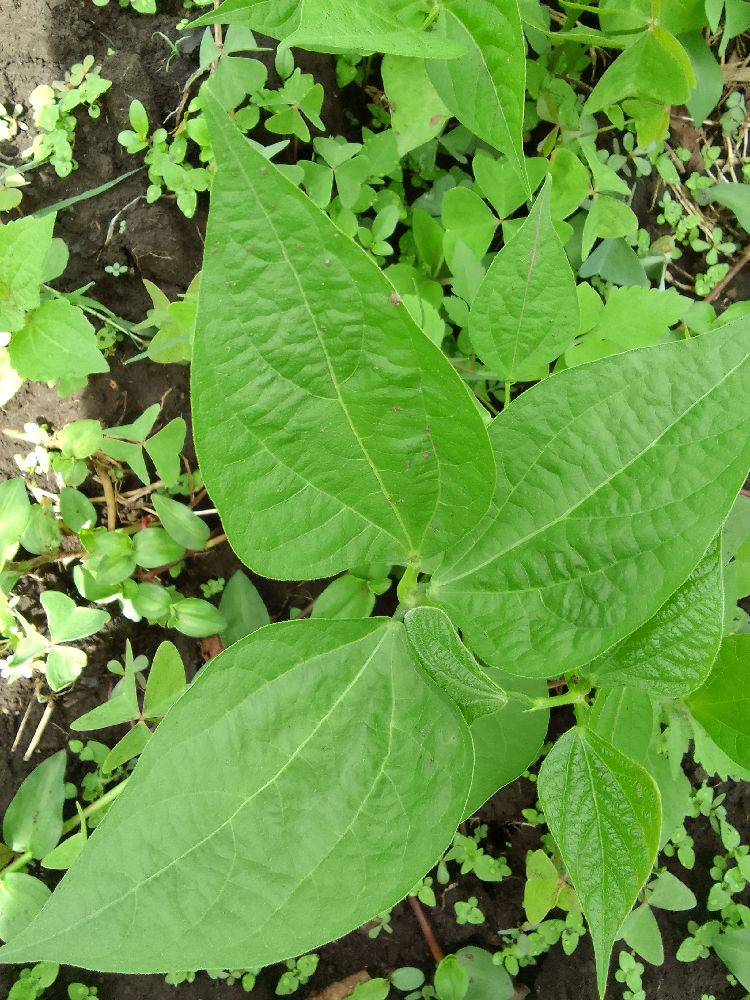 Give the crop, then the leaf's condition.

common bean, healthy
